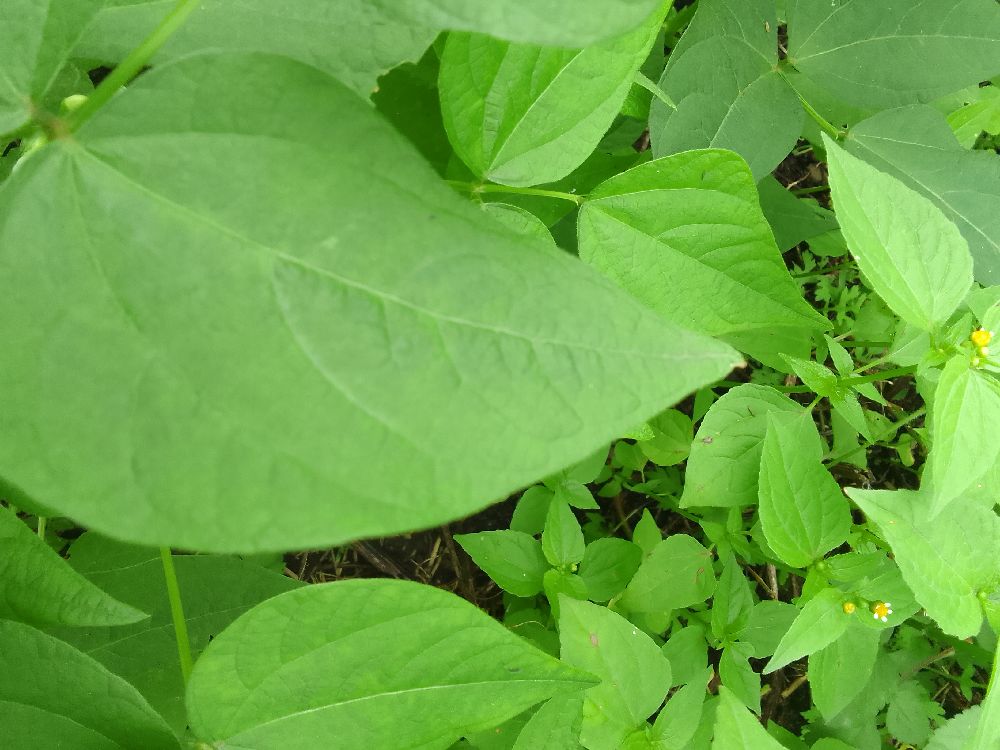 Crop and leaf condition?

common bean, healthy
